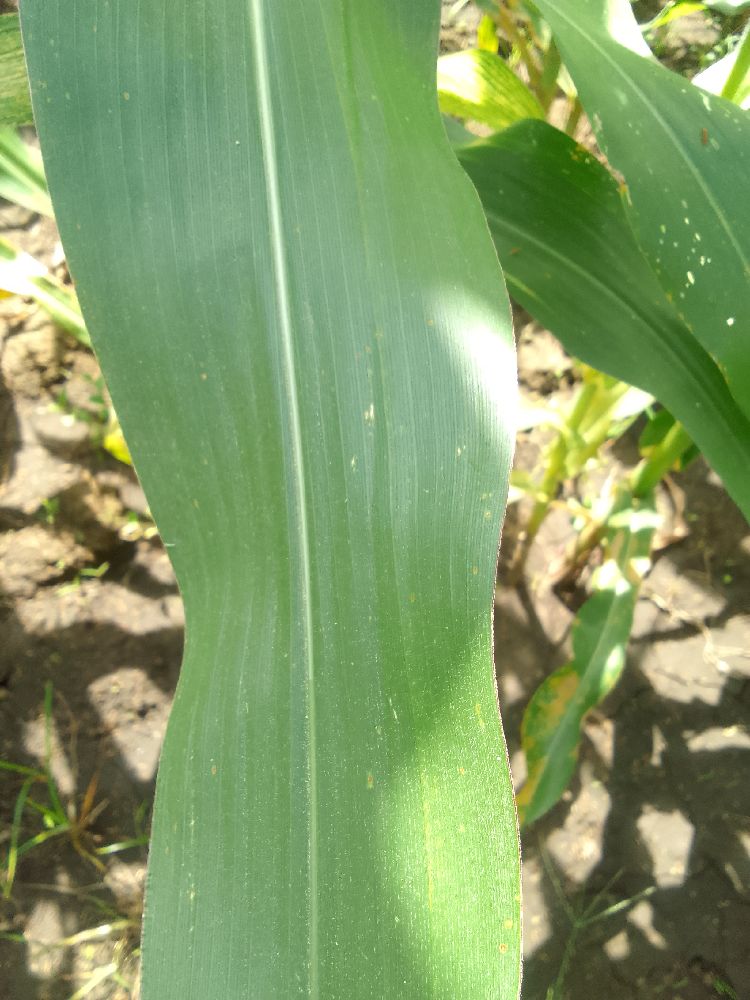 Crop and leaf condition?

maize, healthy
